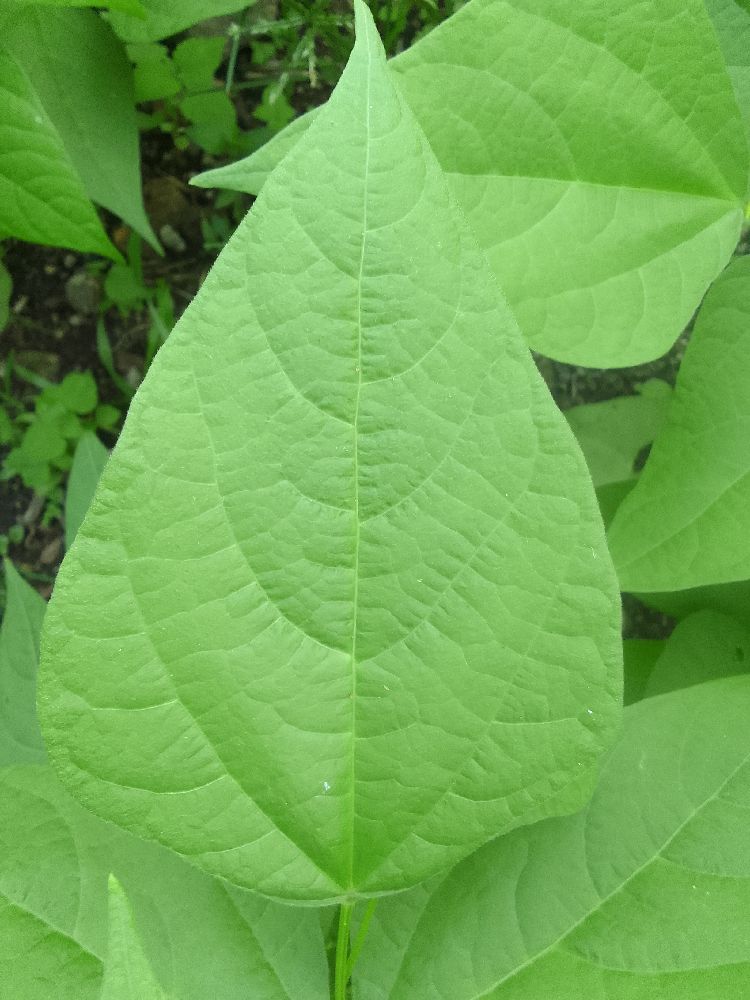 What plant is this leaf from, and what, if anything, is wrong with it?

common bean, healthy
